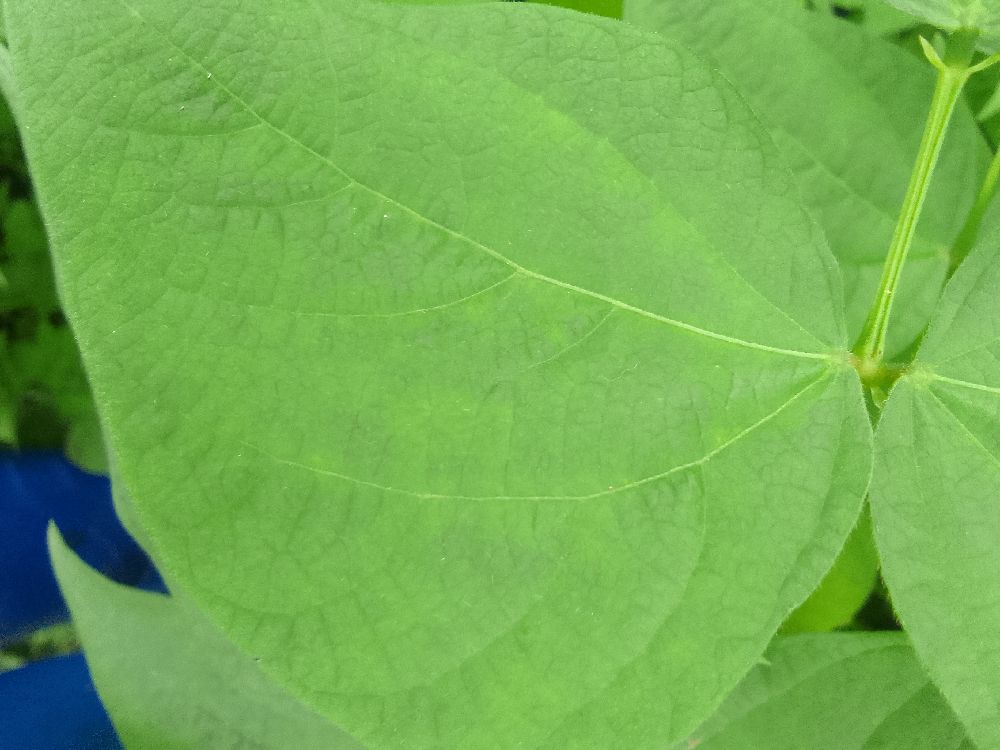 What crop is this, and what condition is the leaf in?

common bean, healthy
